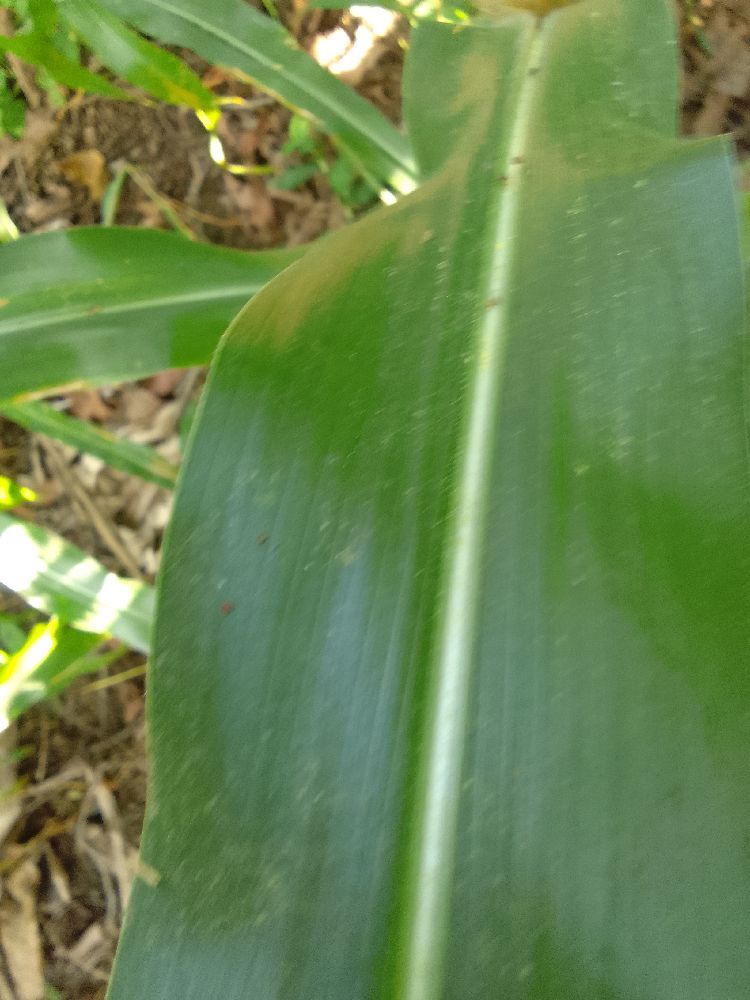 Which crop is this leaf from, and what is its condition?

maize, healthy
